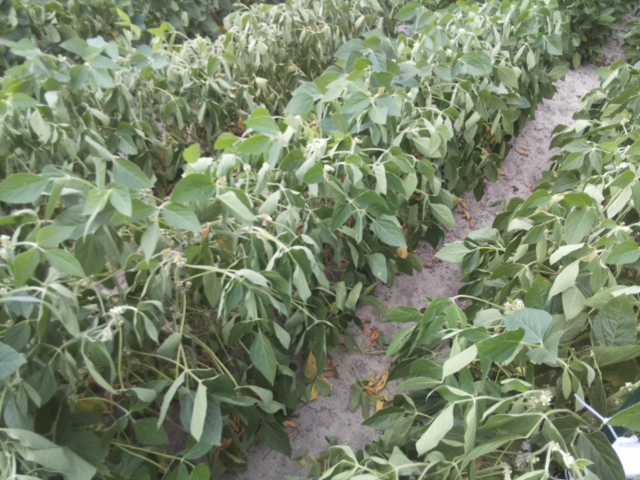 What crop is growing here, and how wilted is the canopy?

soybean, moderate turgor loss in upper canopy
